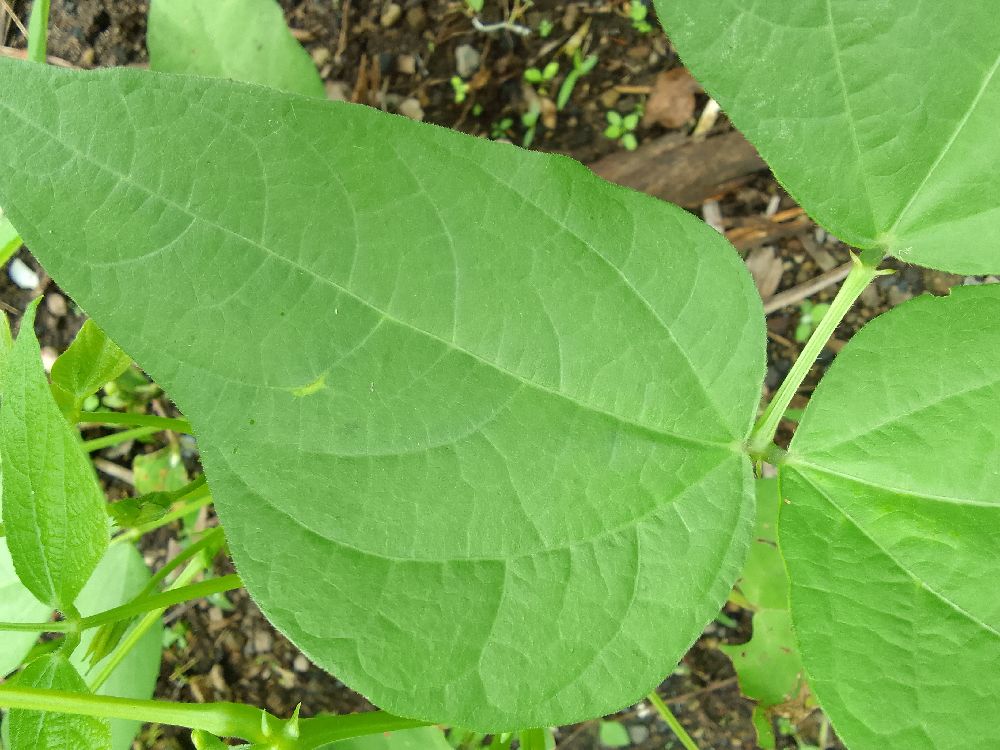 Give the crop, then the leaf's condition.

common bean, healthy
